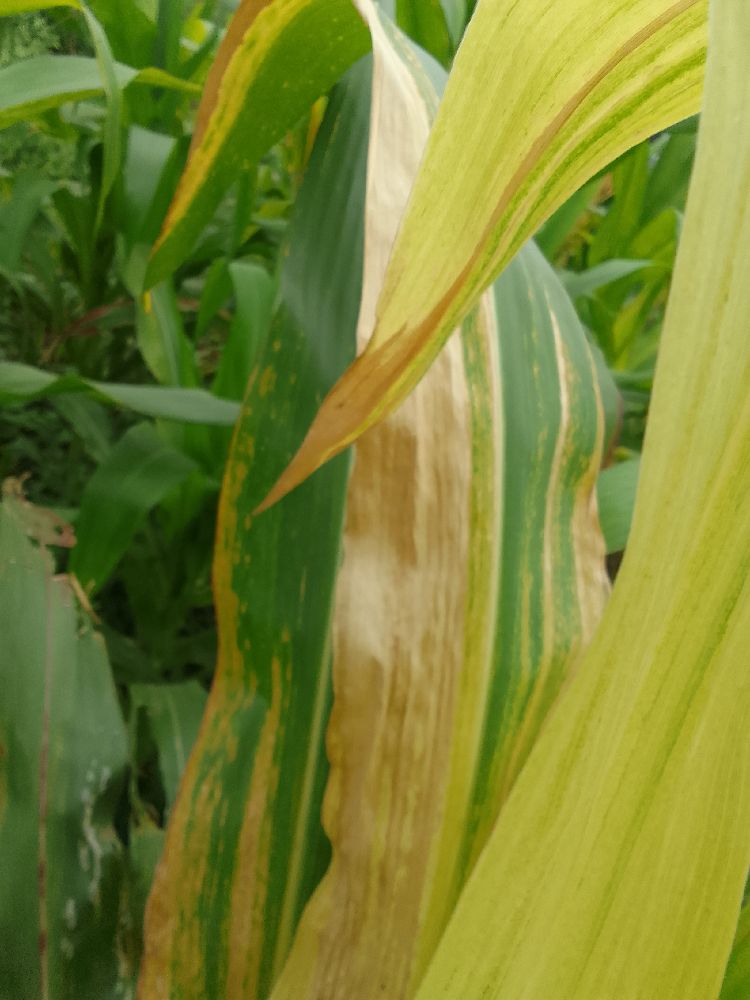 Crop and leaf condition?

maize, maize lethal necrosis
